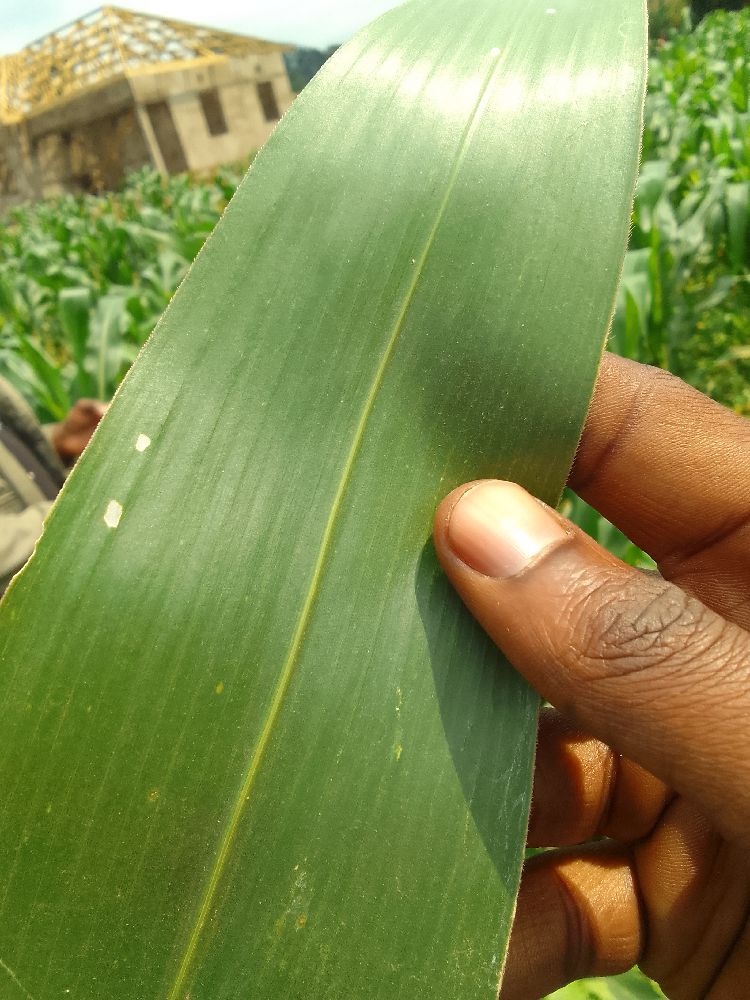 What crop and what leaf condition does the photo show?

maize, healthy
